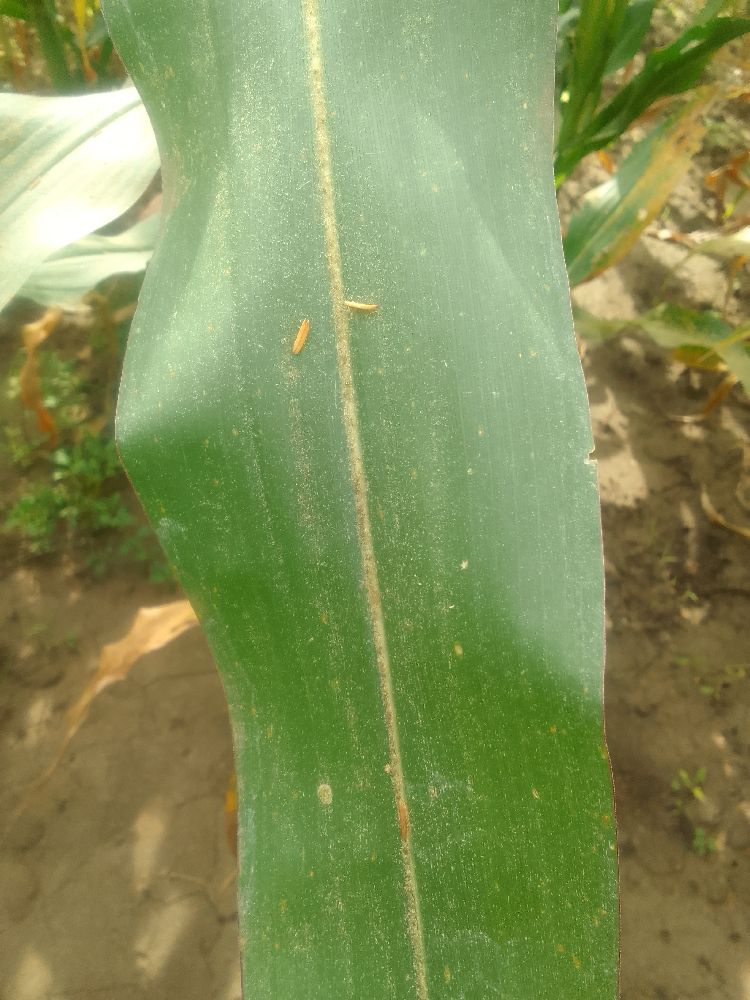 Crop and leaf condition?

maize, healthy
